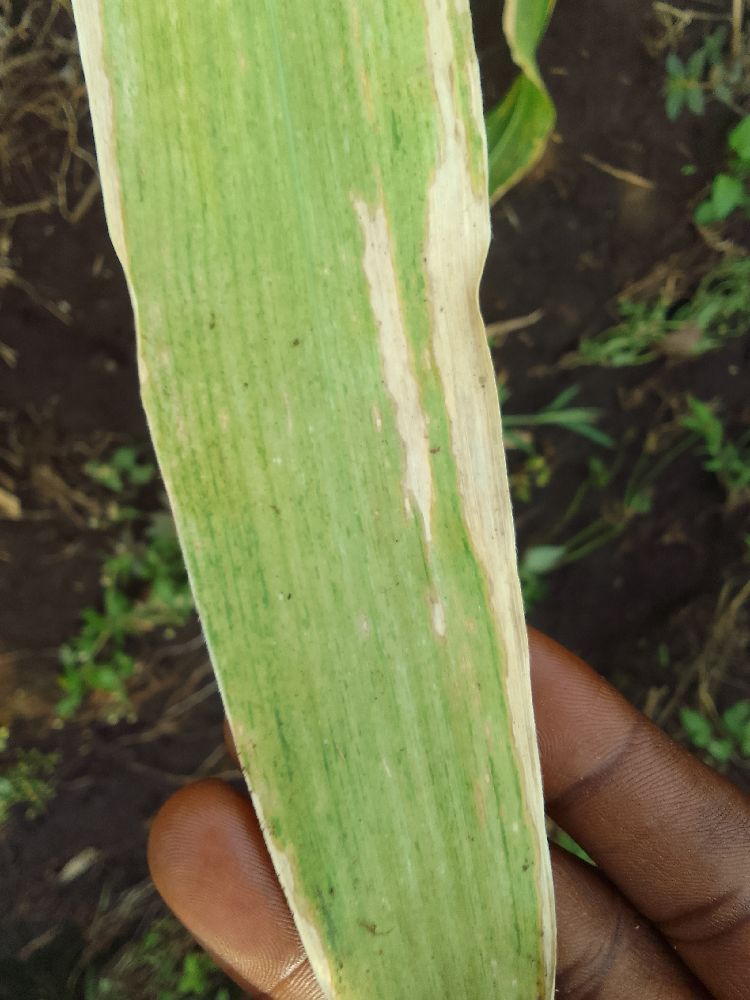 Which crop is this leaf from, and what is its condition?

maize, maize lethal necrosis
